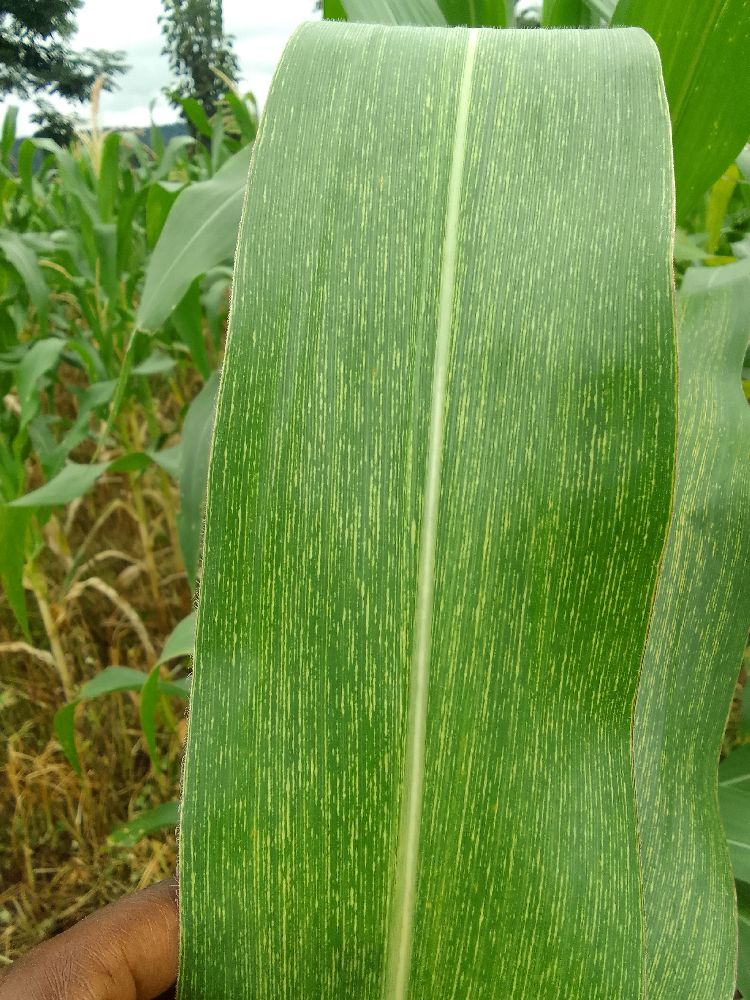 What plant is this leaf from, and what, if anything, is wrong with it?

maize, maize streak virus
